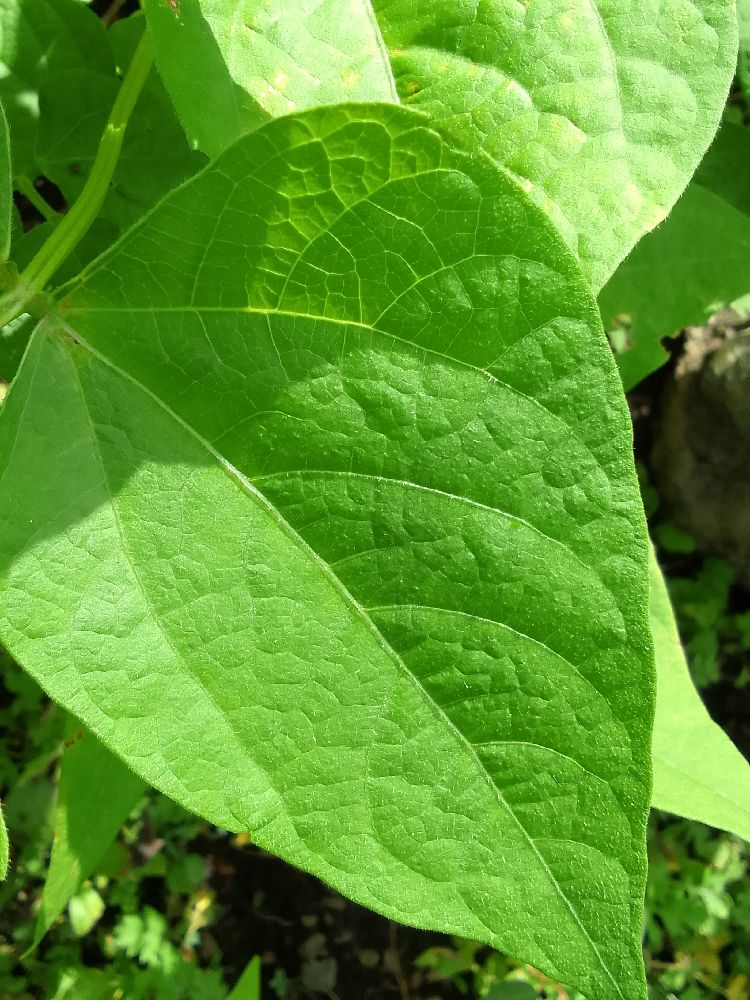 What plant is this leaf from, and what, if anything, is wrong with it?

common bean, healthy
